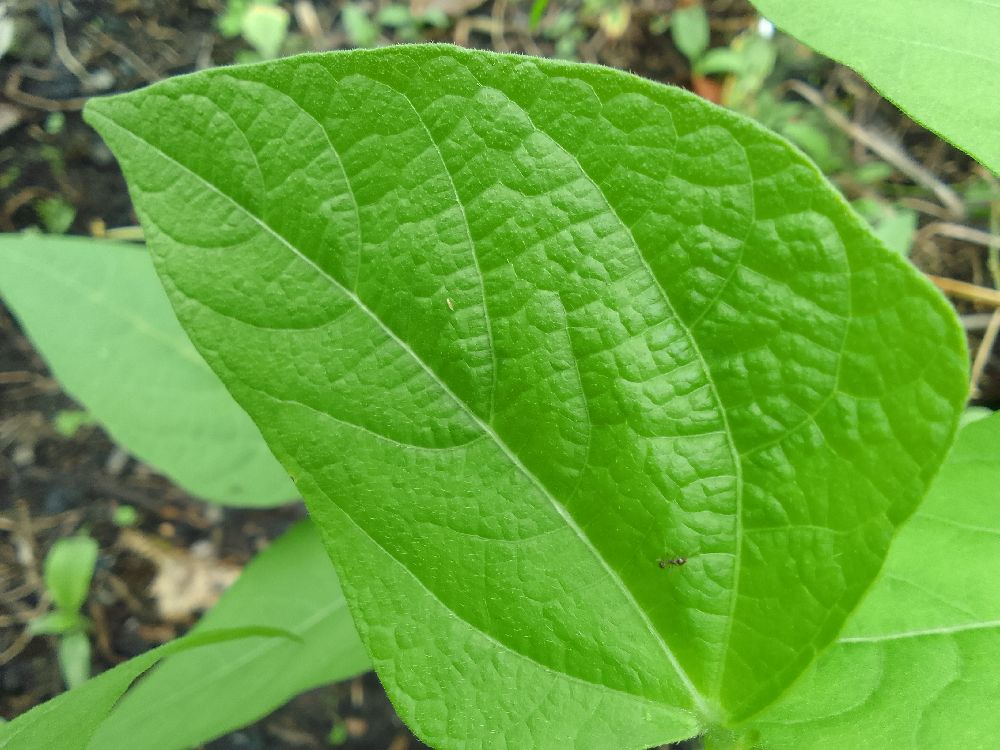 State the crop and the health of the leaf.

common bean, healthy
